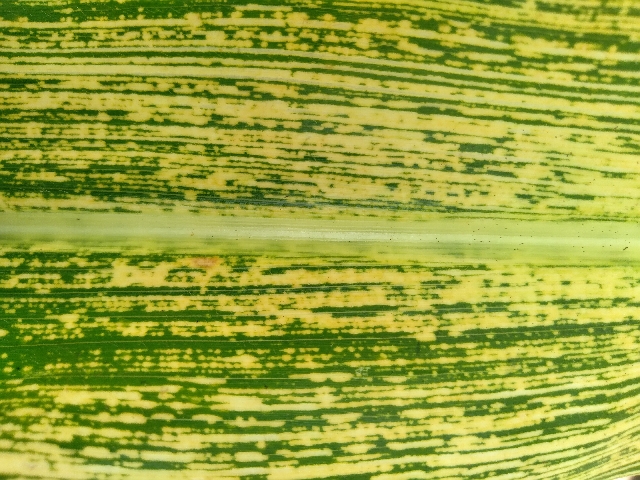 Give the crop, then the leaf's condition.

maize, maize streak virus
